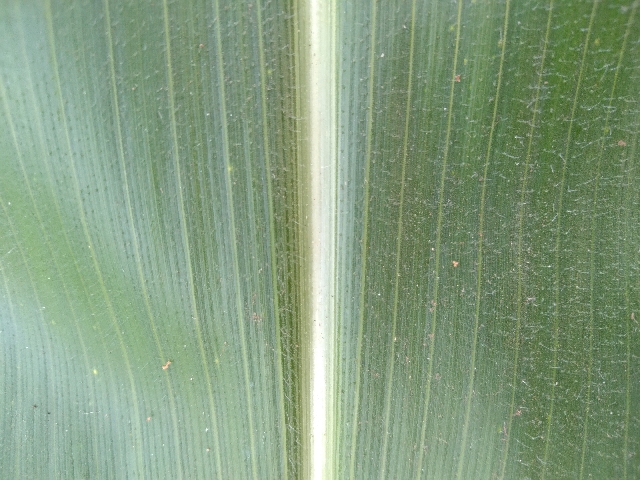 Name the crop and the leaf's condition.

maize, healthy
